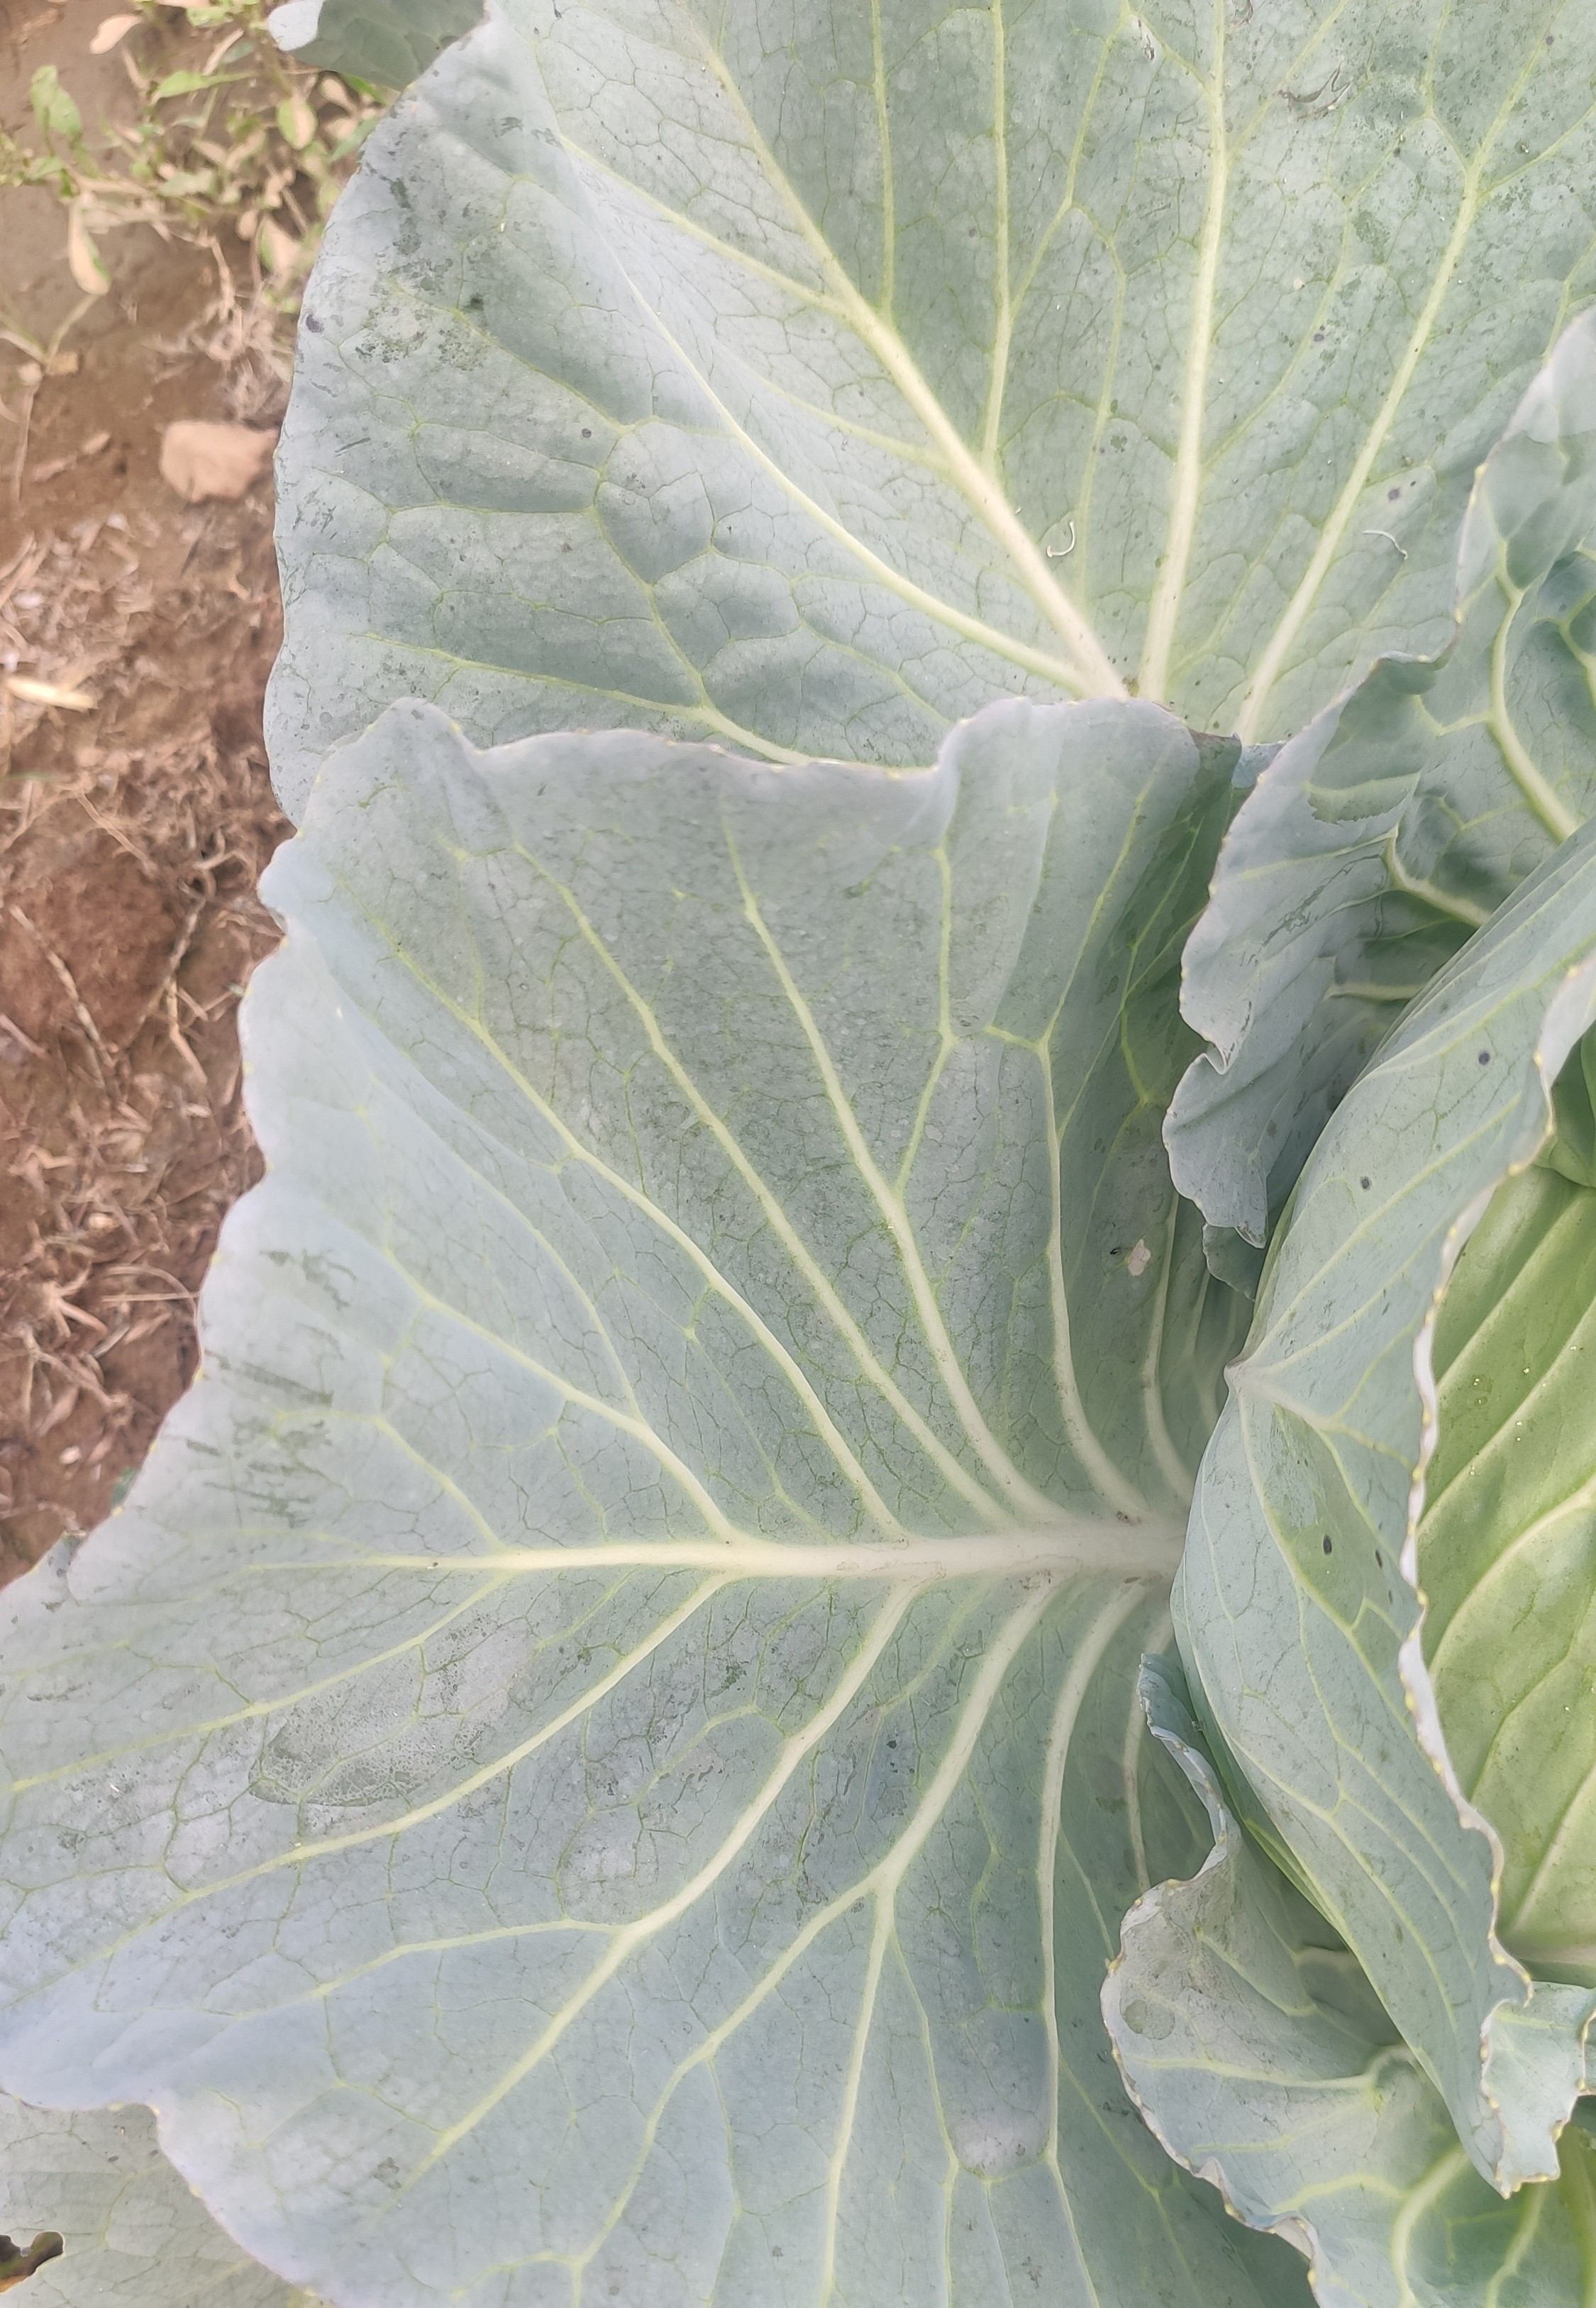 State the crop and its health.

cabbage, healthy
